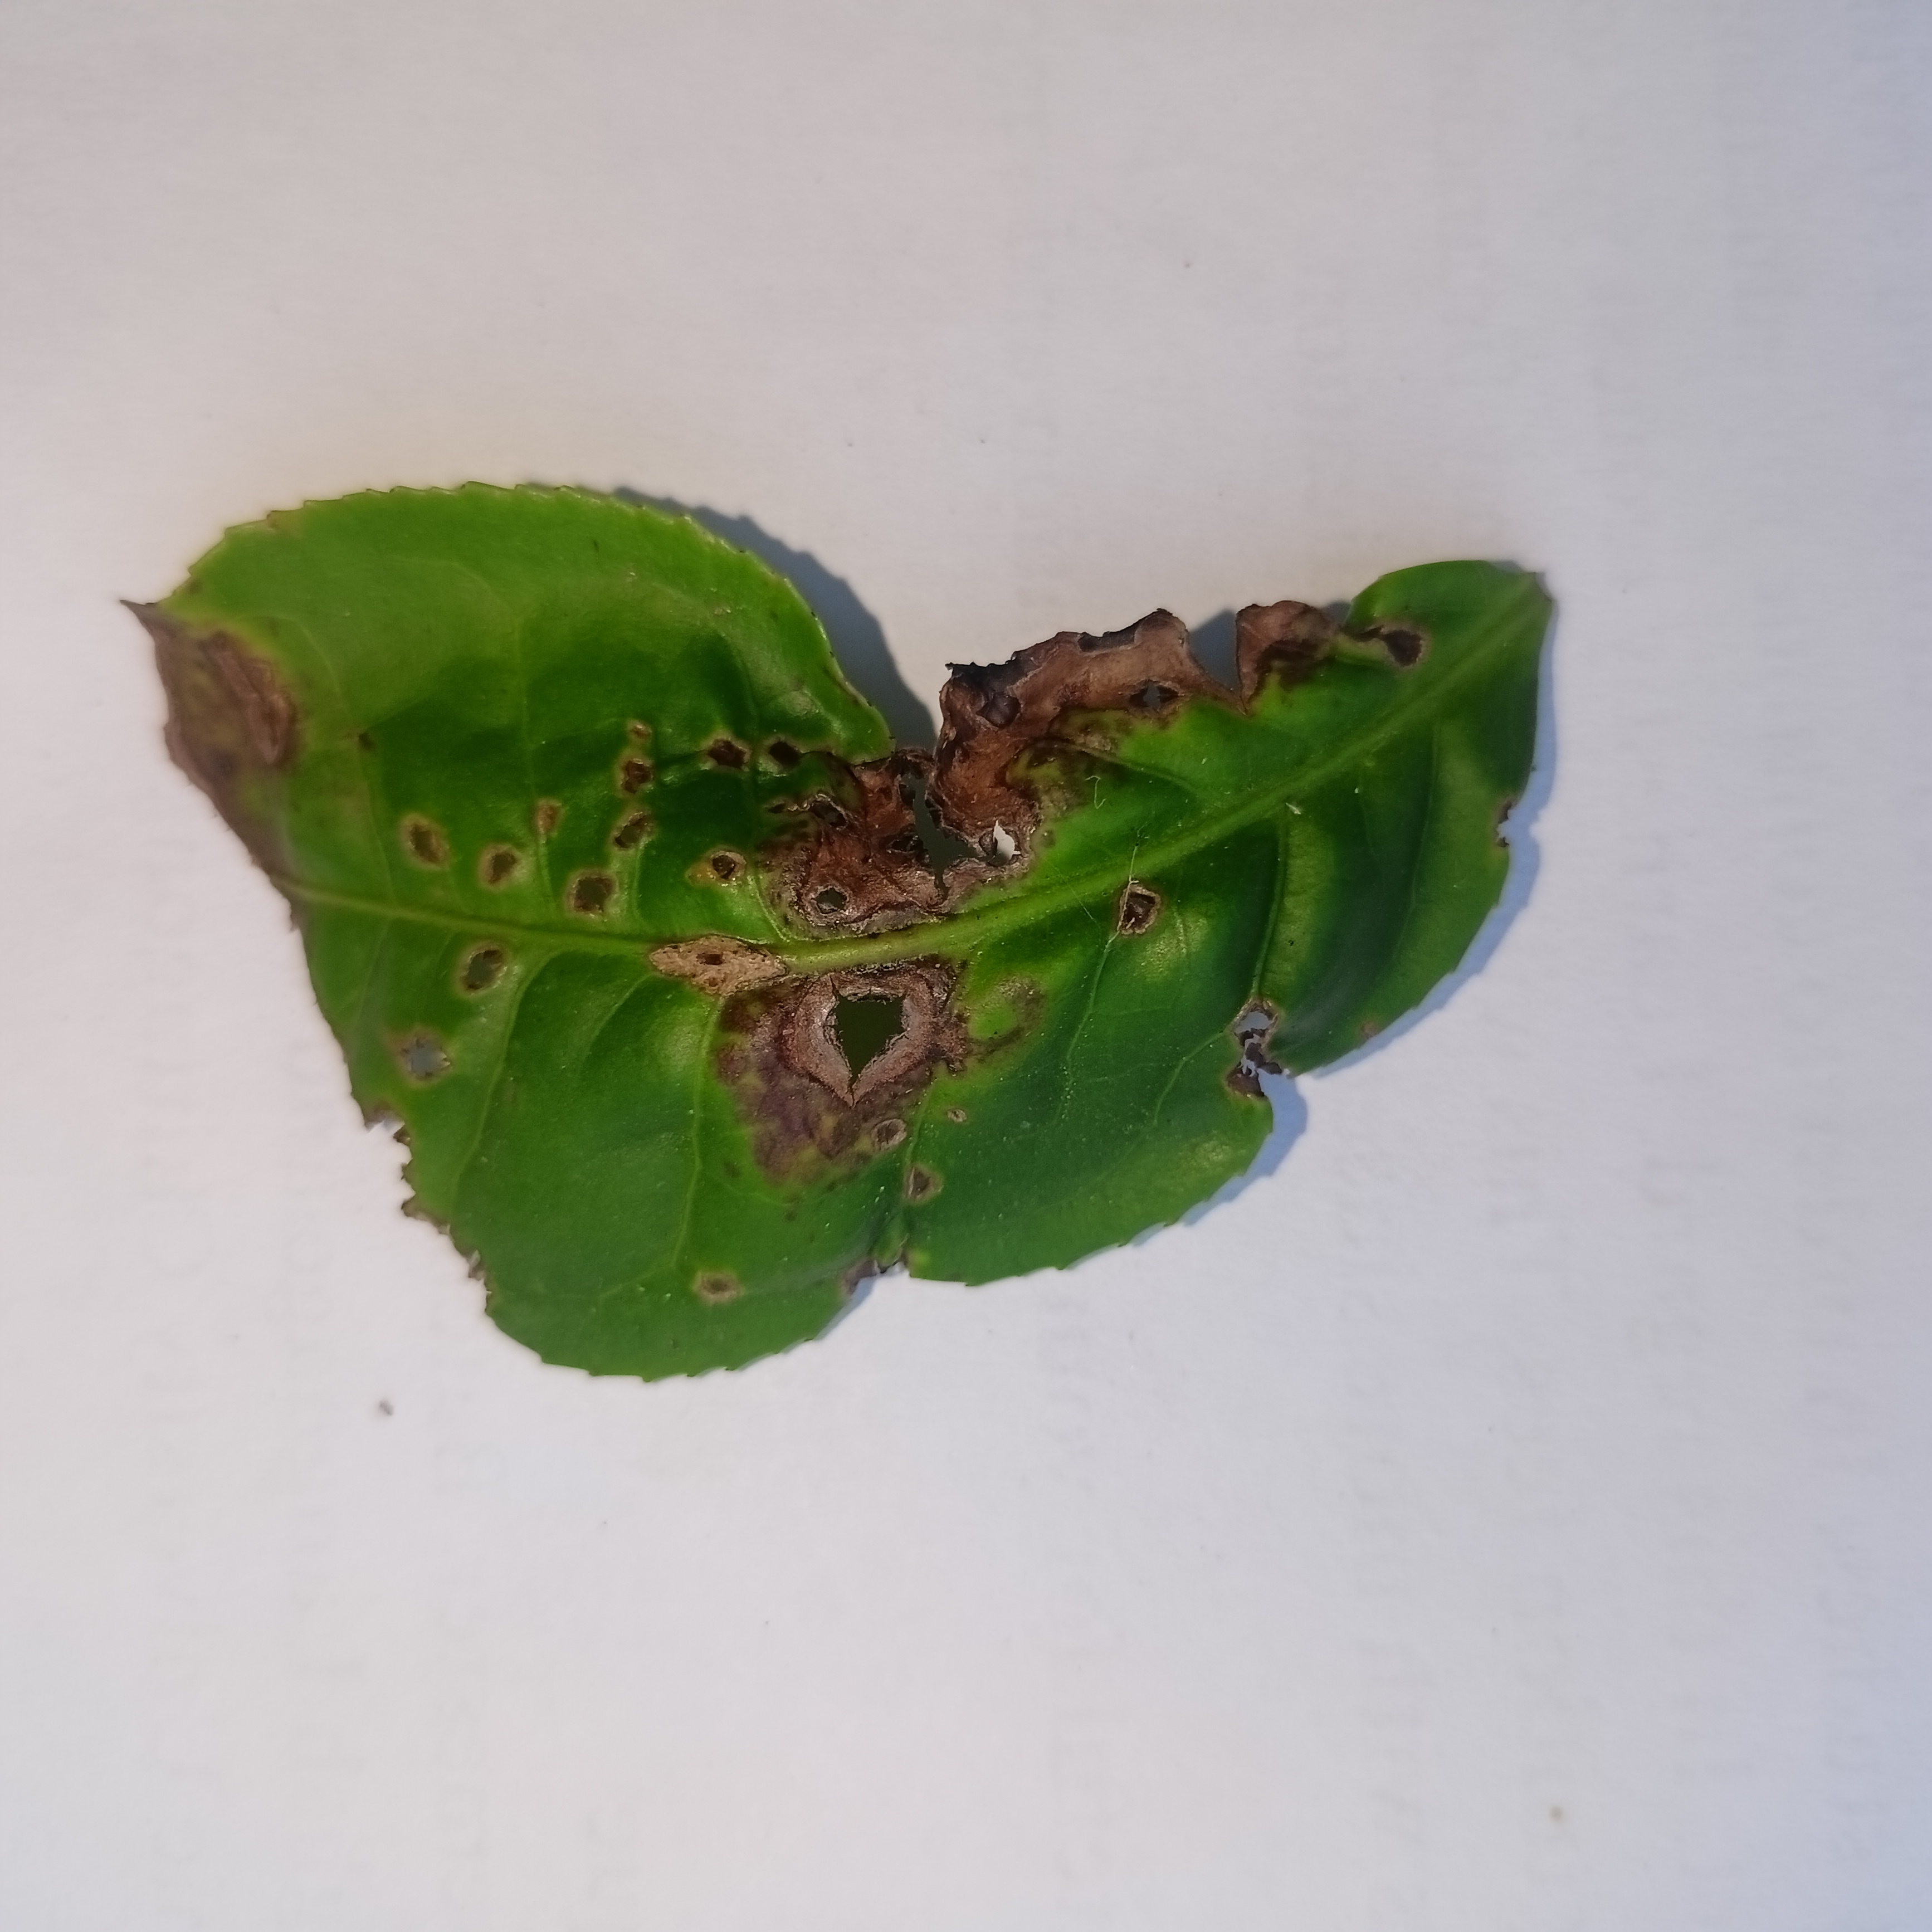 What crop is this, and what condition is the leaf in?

tea, helopeltis
